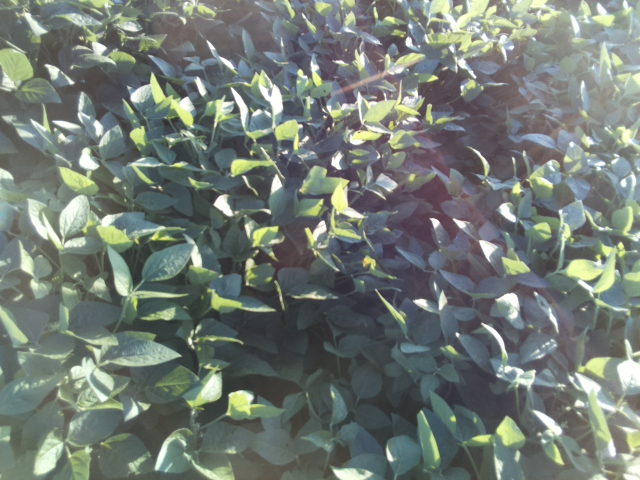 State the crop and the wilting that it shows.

soybean, leaves with no wilting
